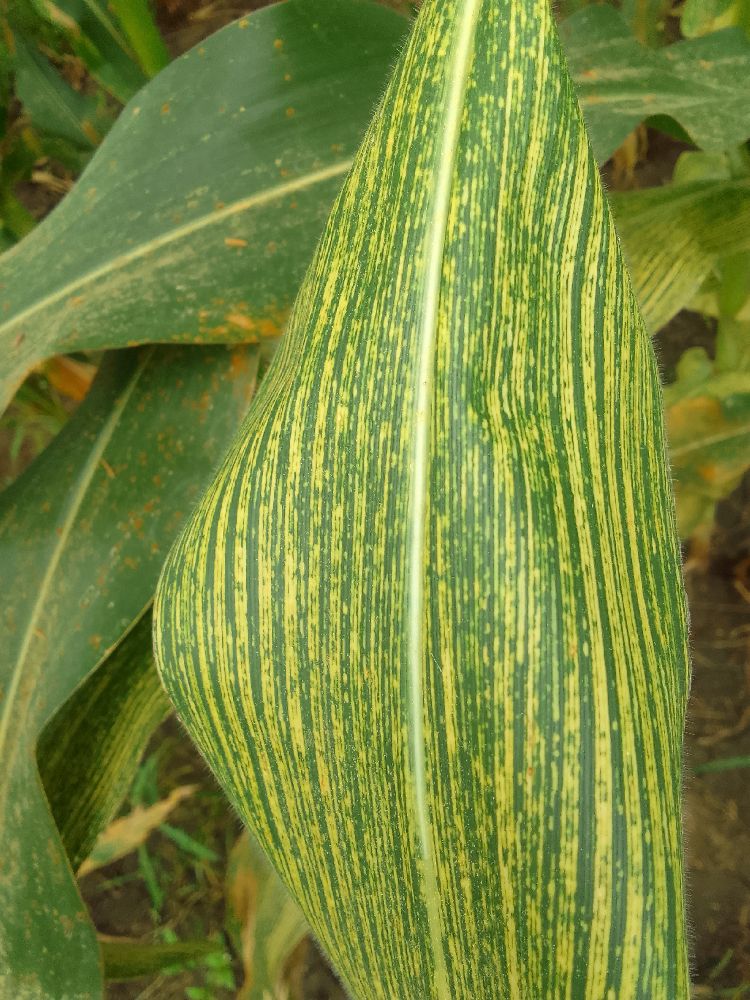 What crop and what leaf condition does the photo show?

maize, maize streak virus
